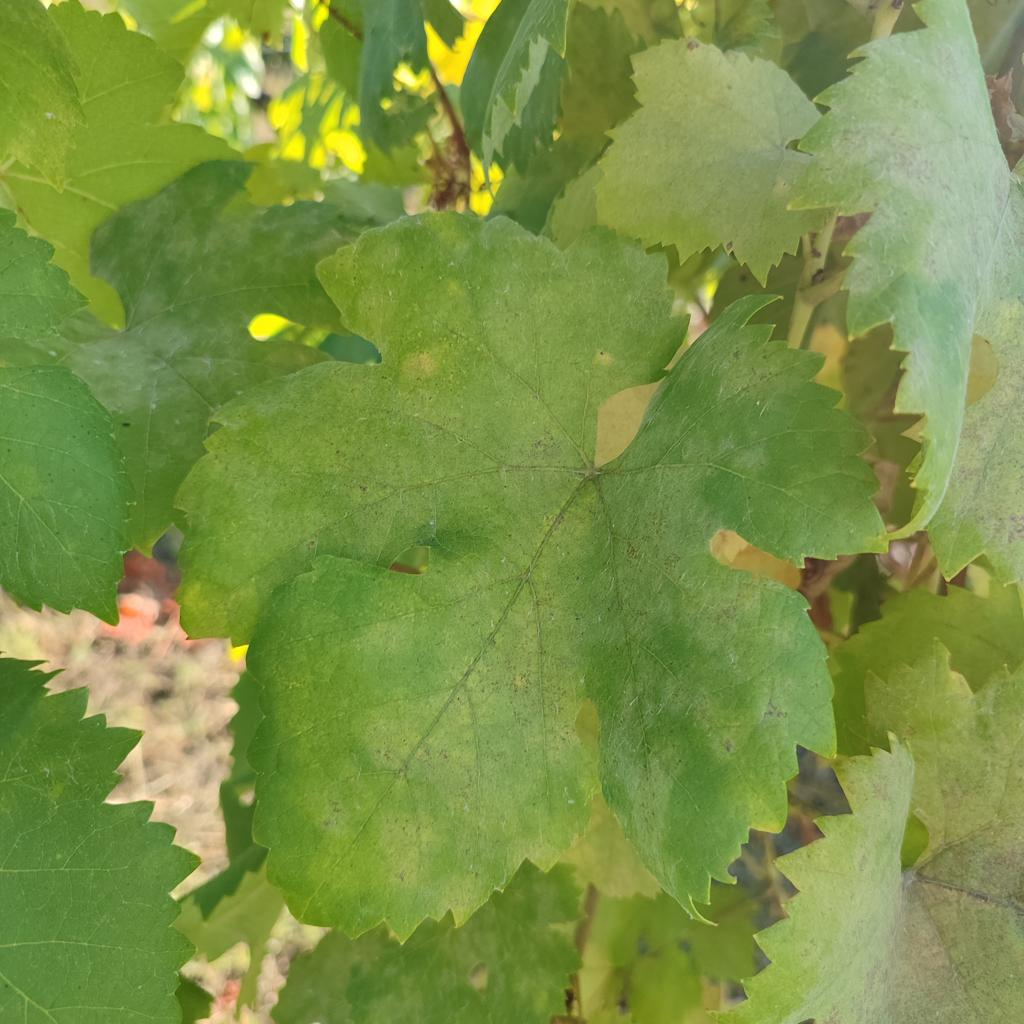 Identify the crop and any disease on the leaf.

grapevine, powdery mildew
